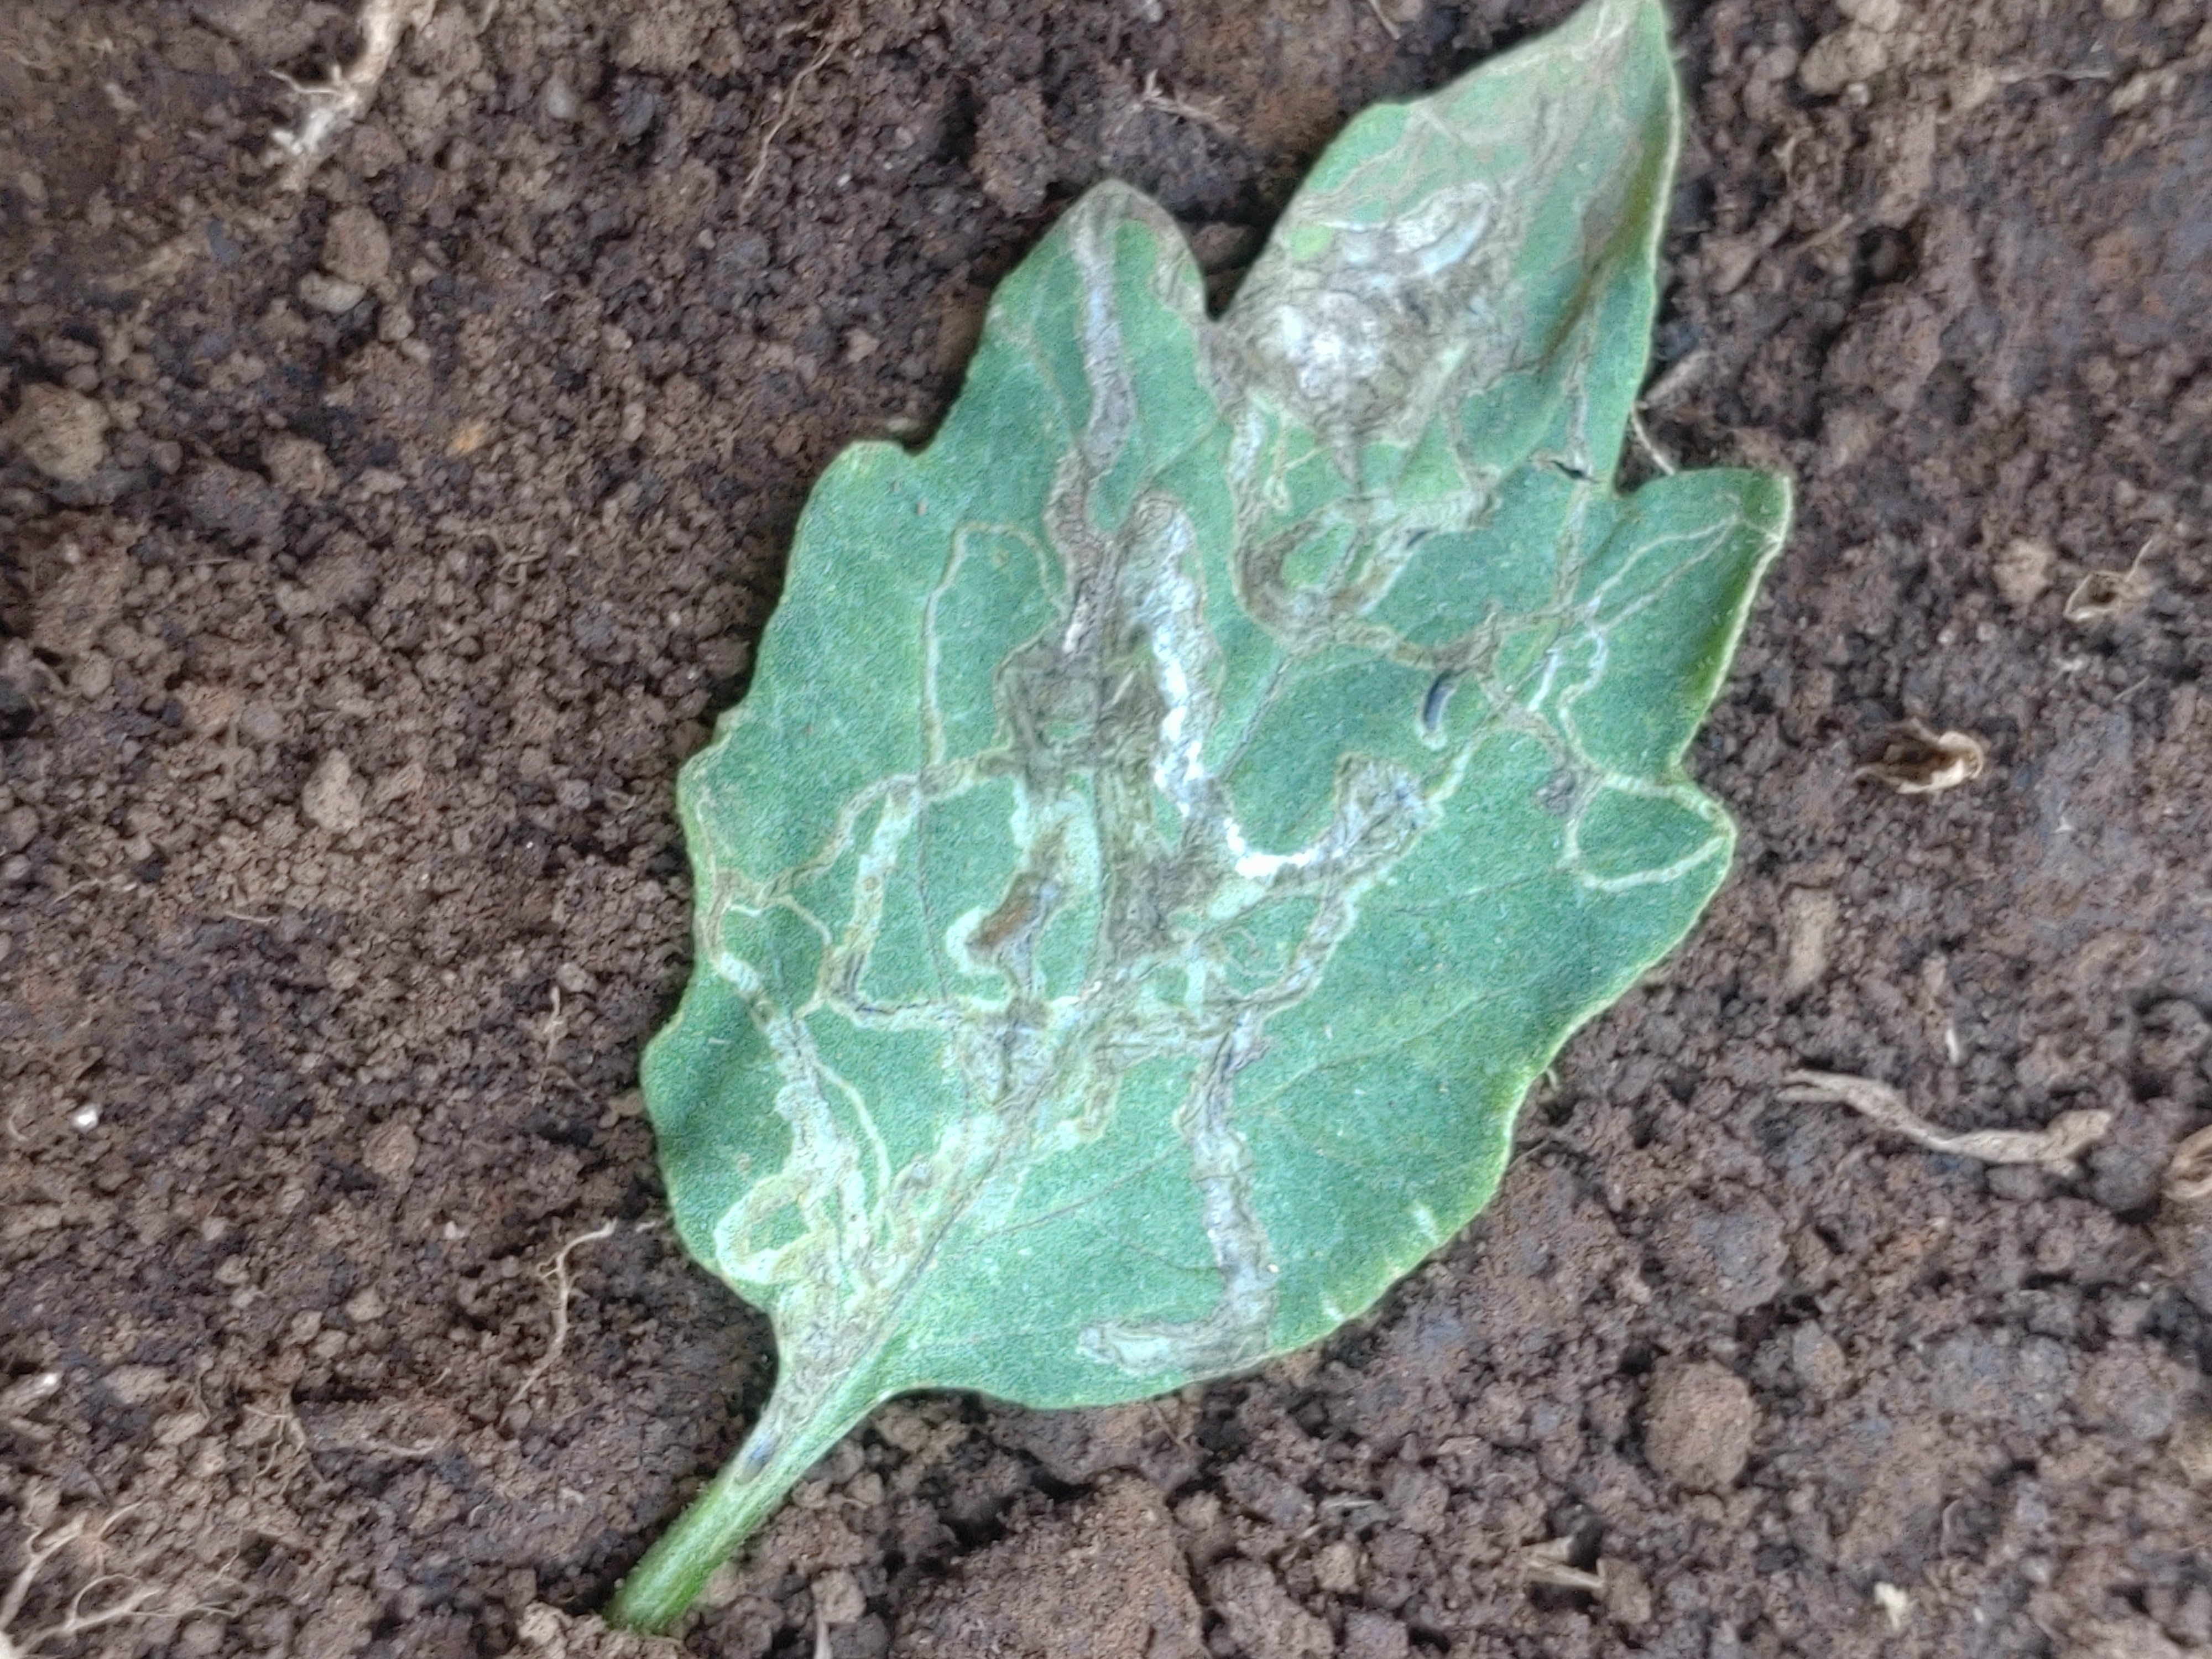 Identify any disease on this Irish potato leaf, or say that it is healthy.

late blight
